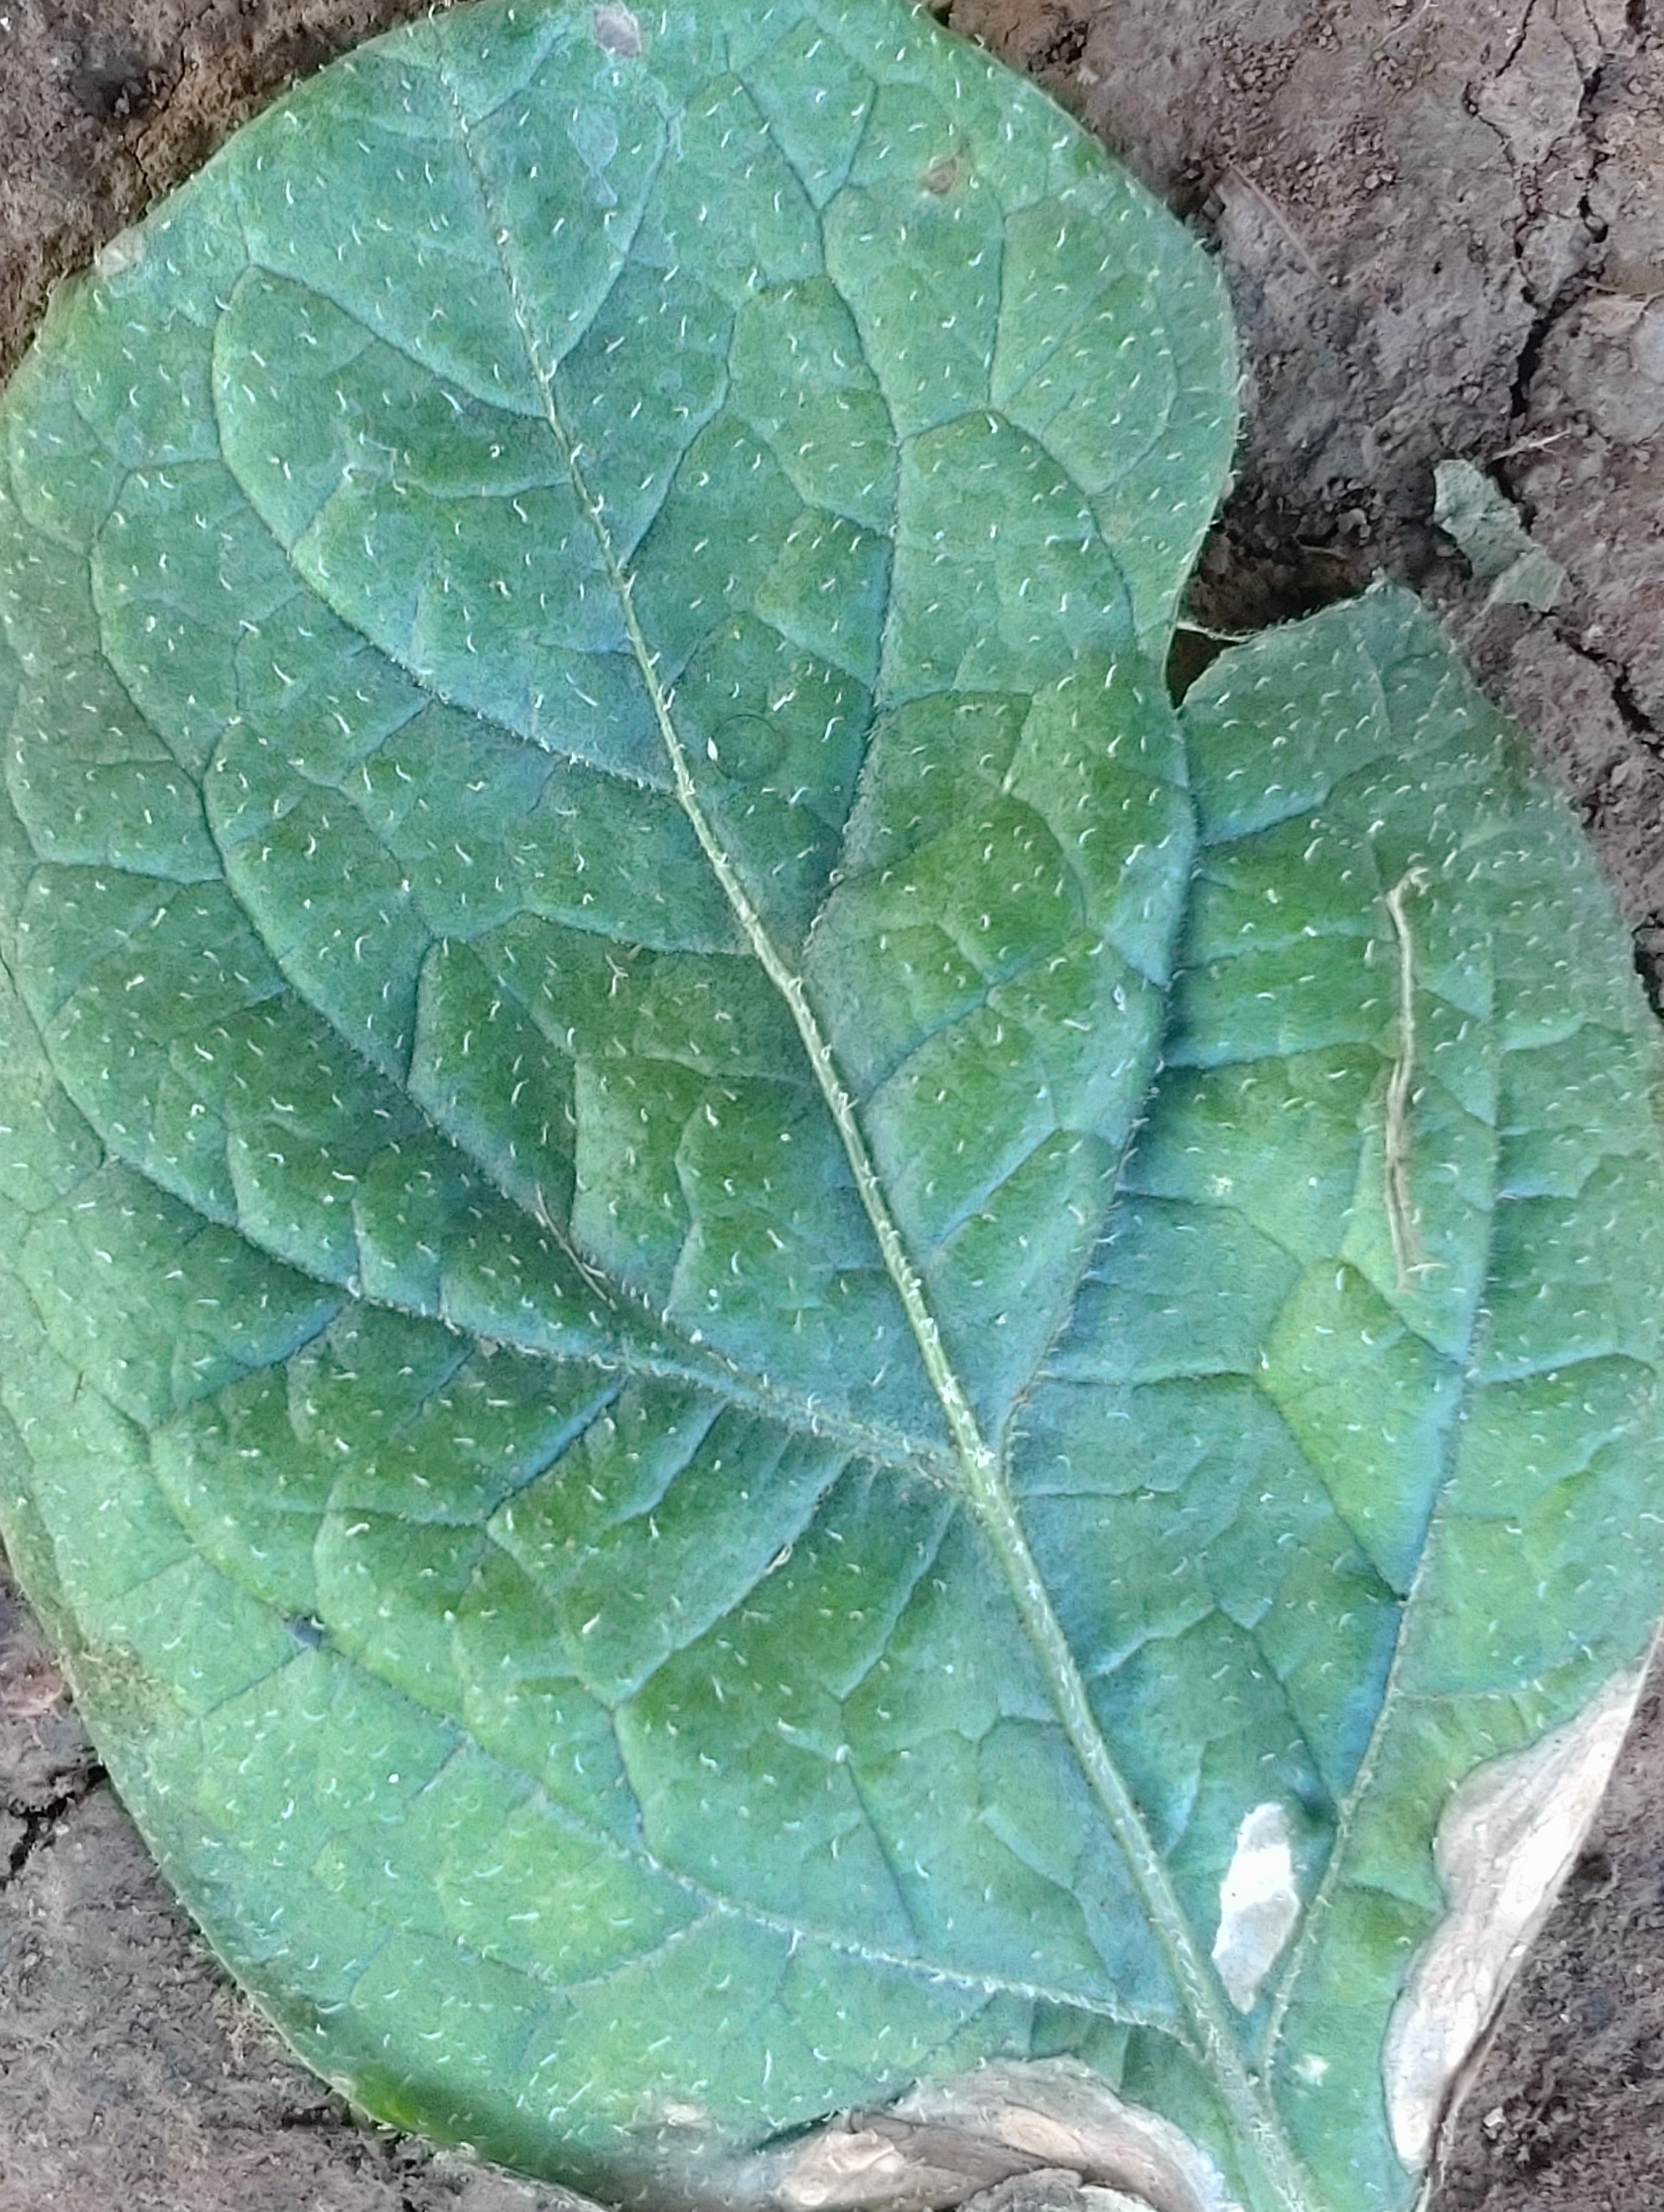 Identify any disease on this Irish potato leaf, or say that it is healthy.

early blight
